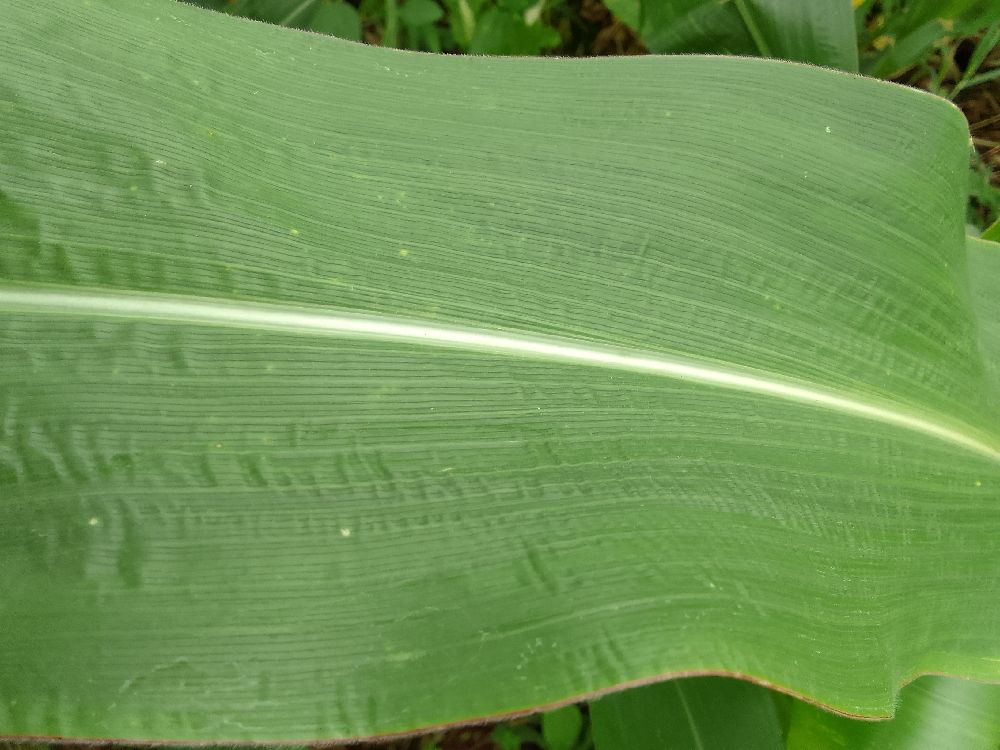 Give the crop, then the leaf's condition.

maize, healthy
